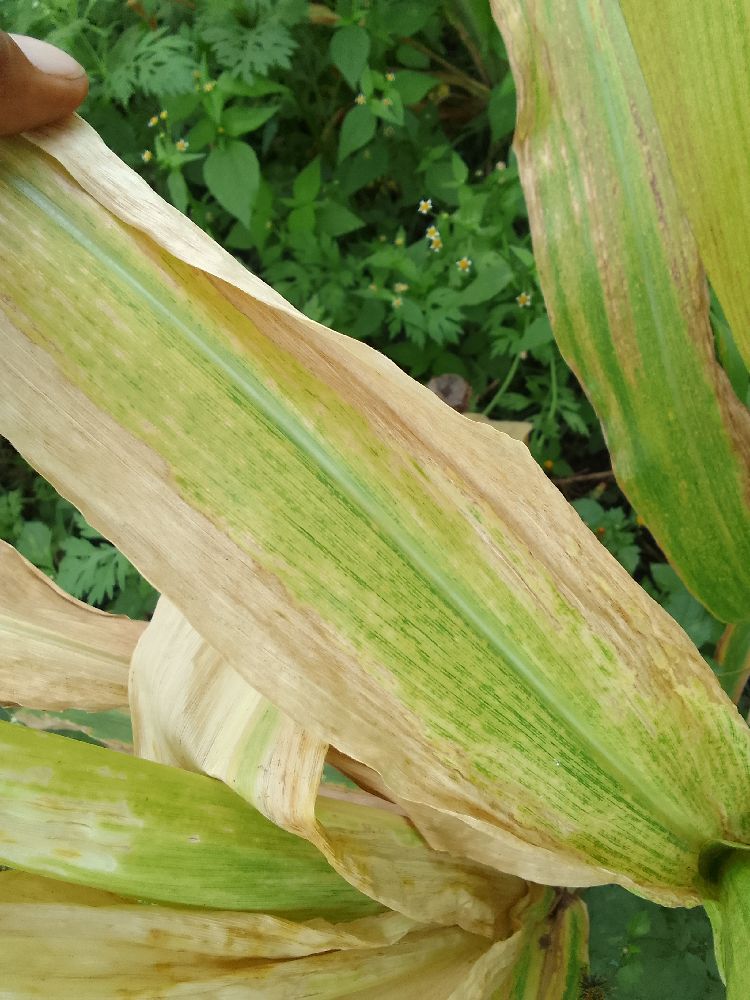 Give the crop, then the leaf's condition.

maize, maize lethal necrosis
